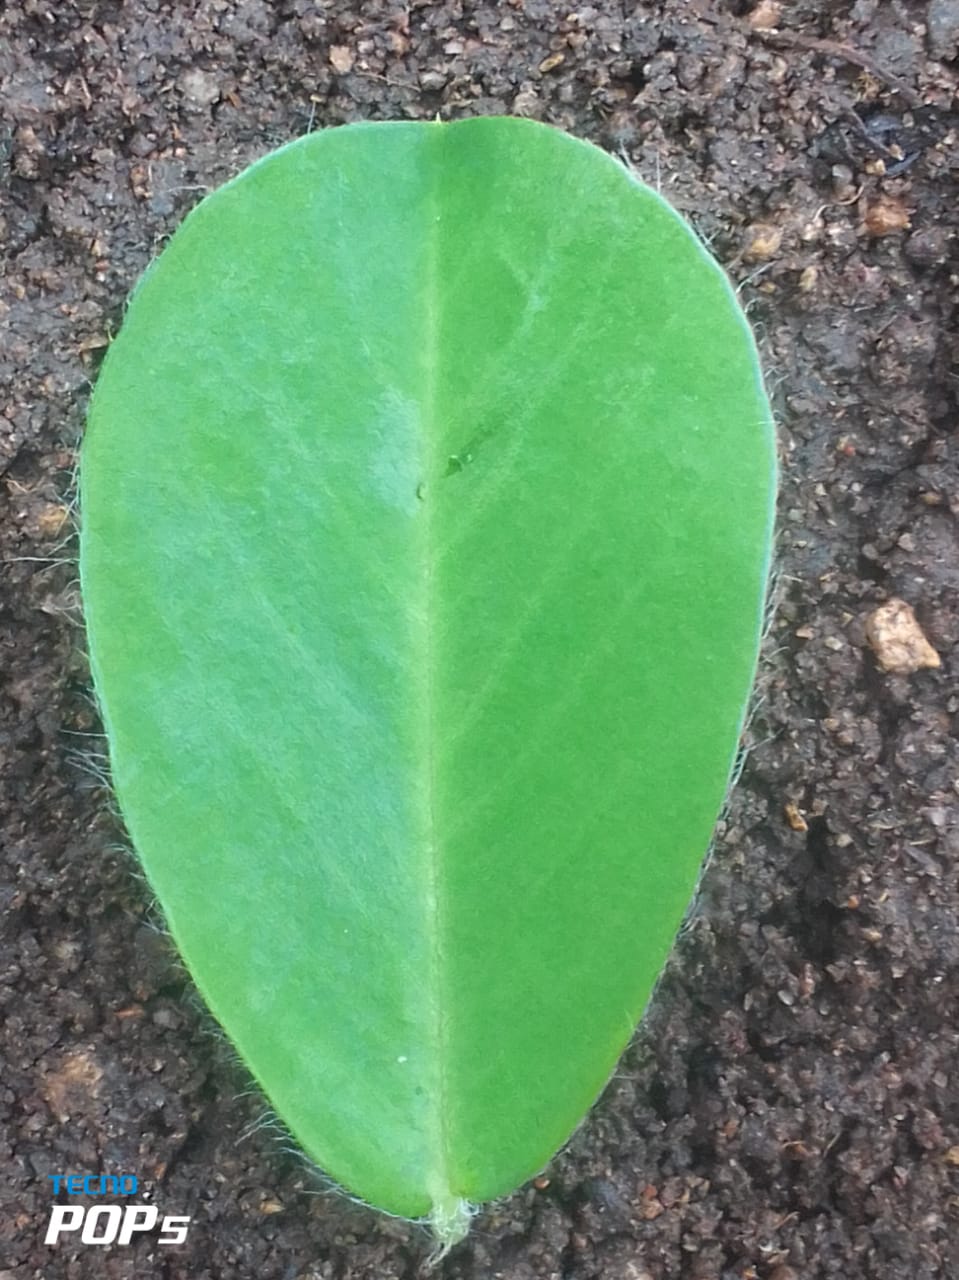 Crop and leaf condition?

peanut, healthy leaves
